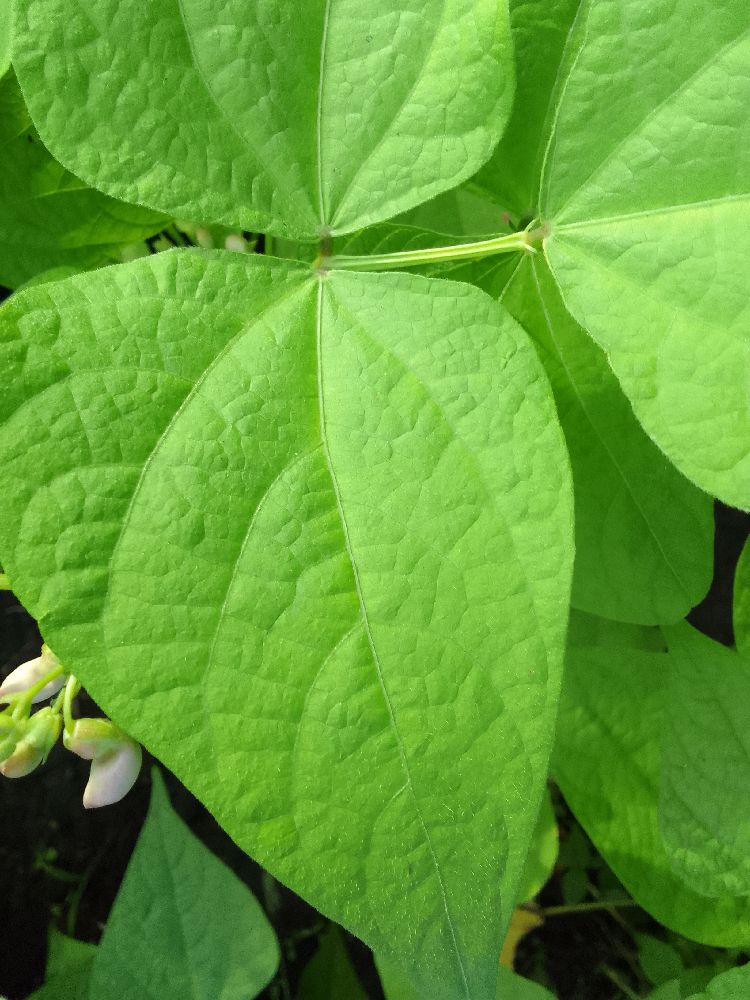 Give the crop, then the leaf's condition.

common bean, healthy
